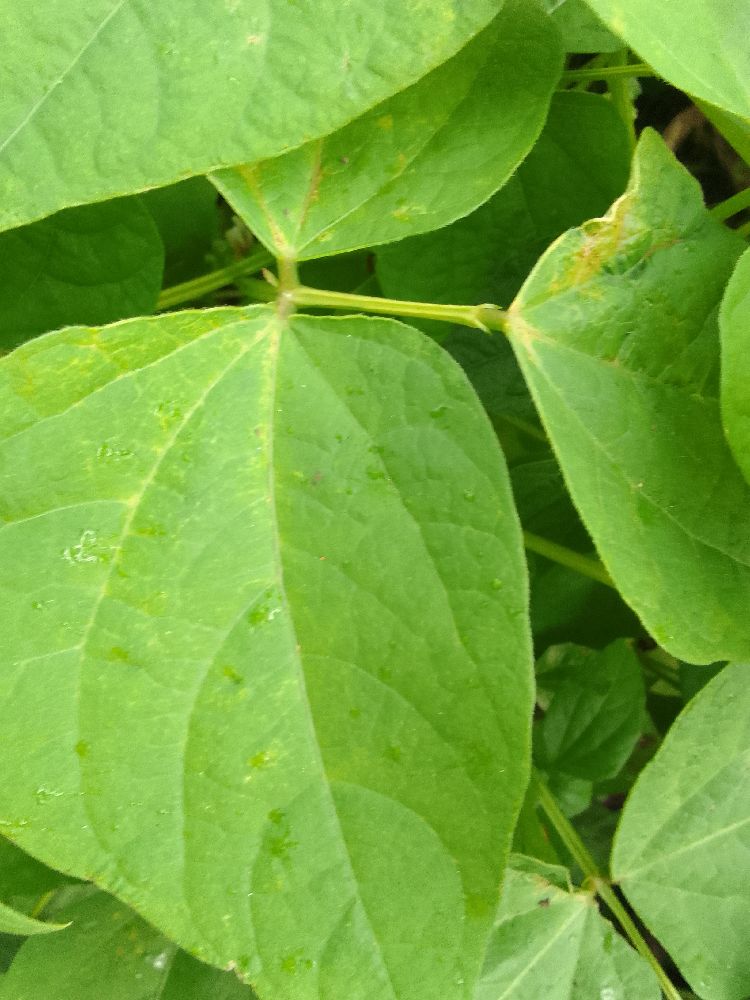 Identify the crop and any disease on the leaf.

common bean, healthy
